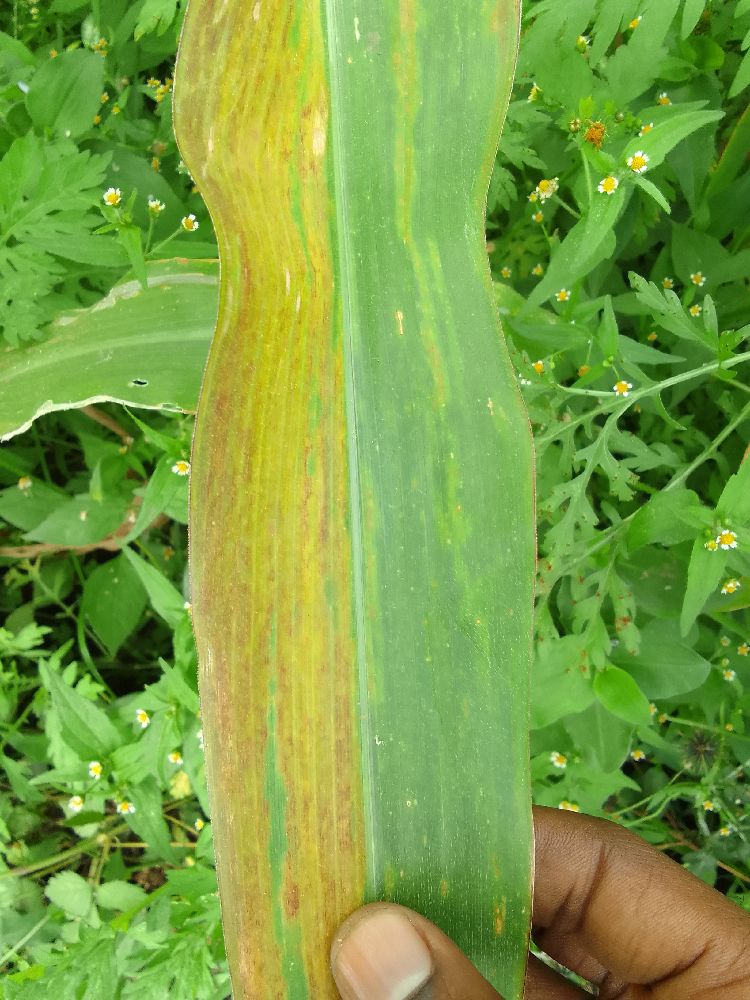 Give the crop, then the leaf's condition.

maize, maize lethal necrosis
